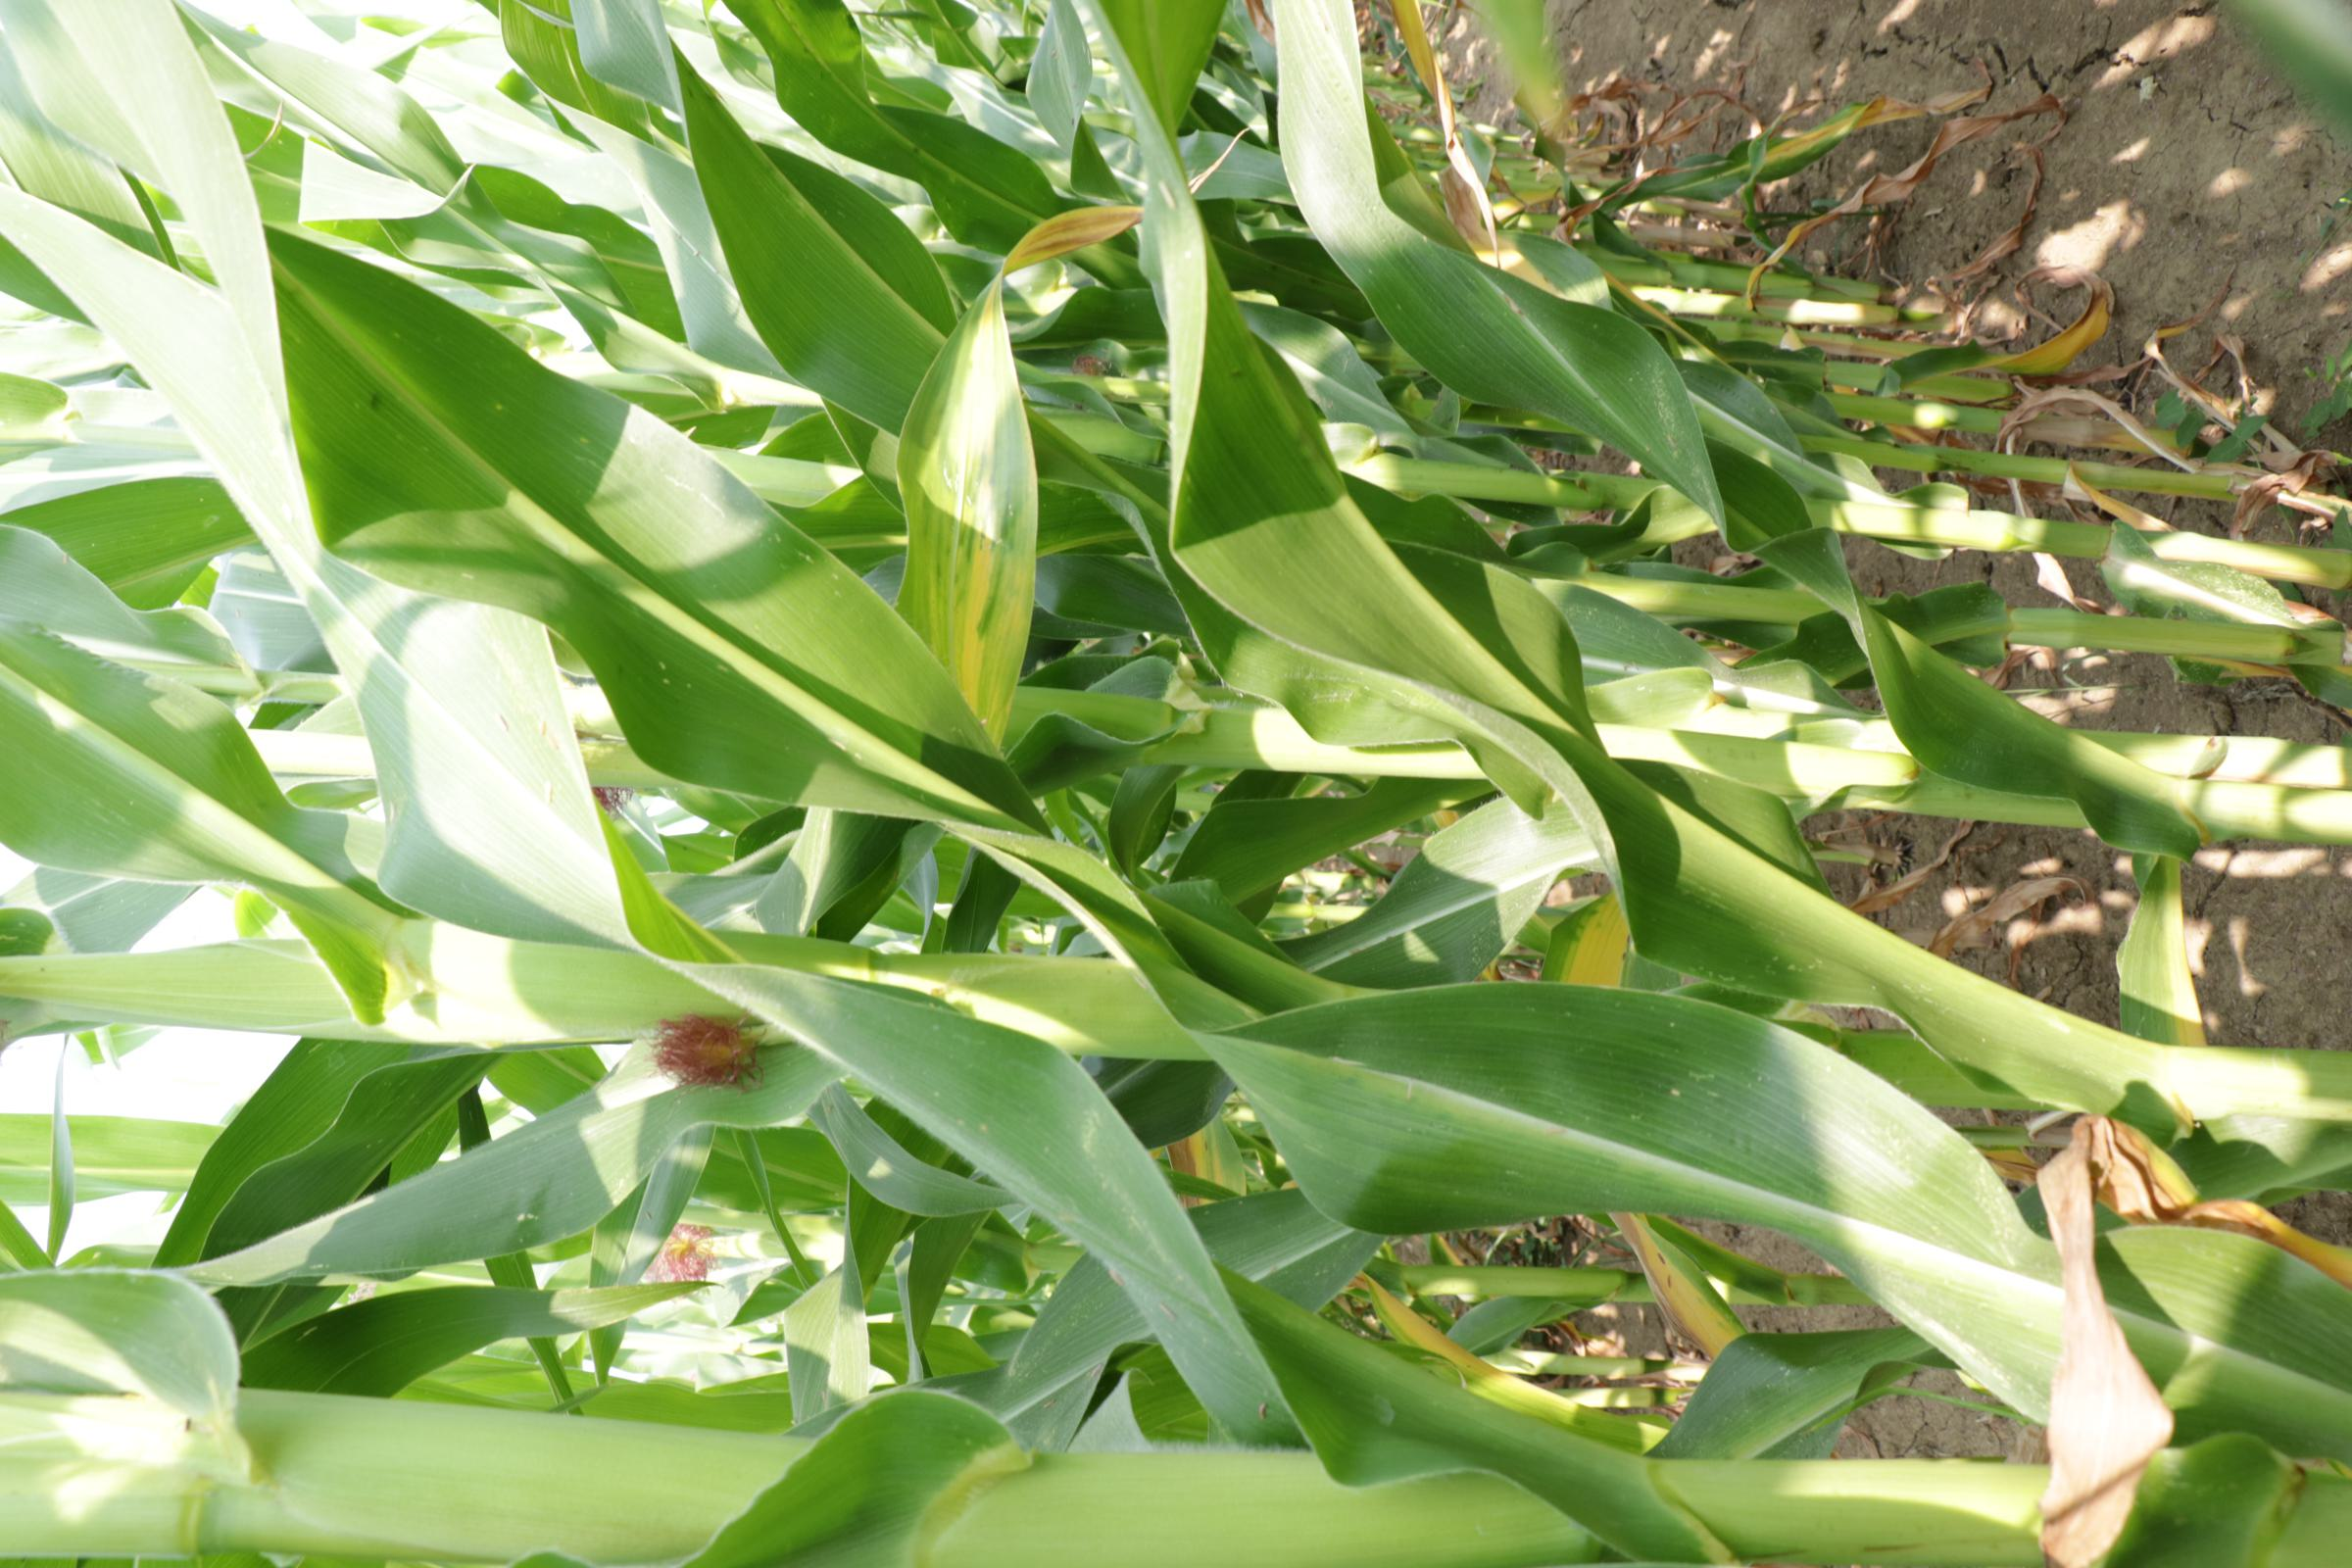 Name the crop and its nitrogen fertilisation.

maize, reduced nitrogen fertilisation
